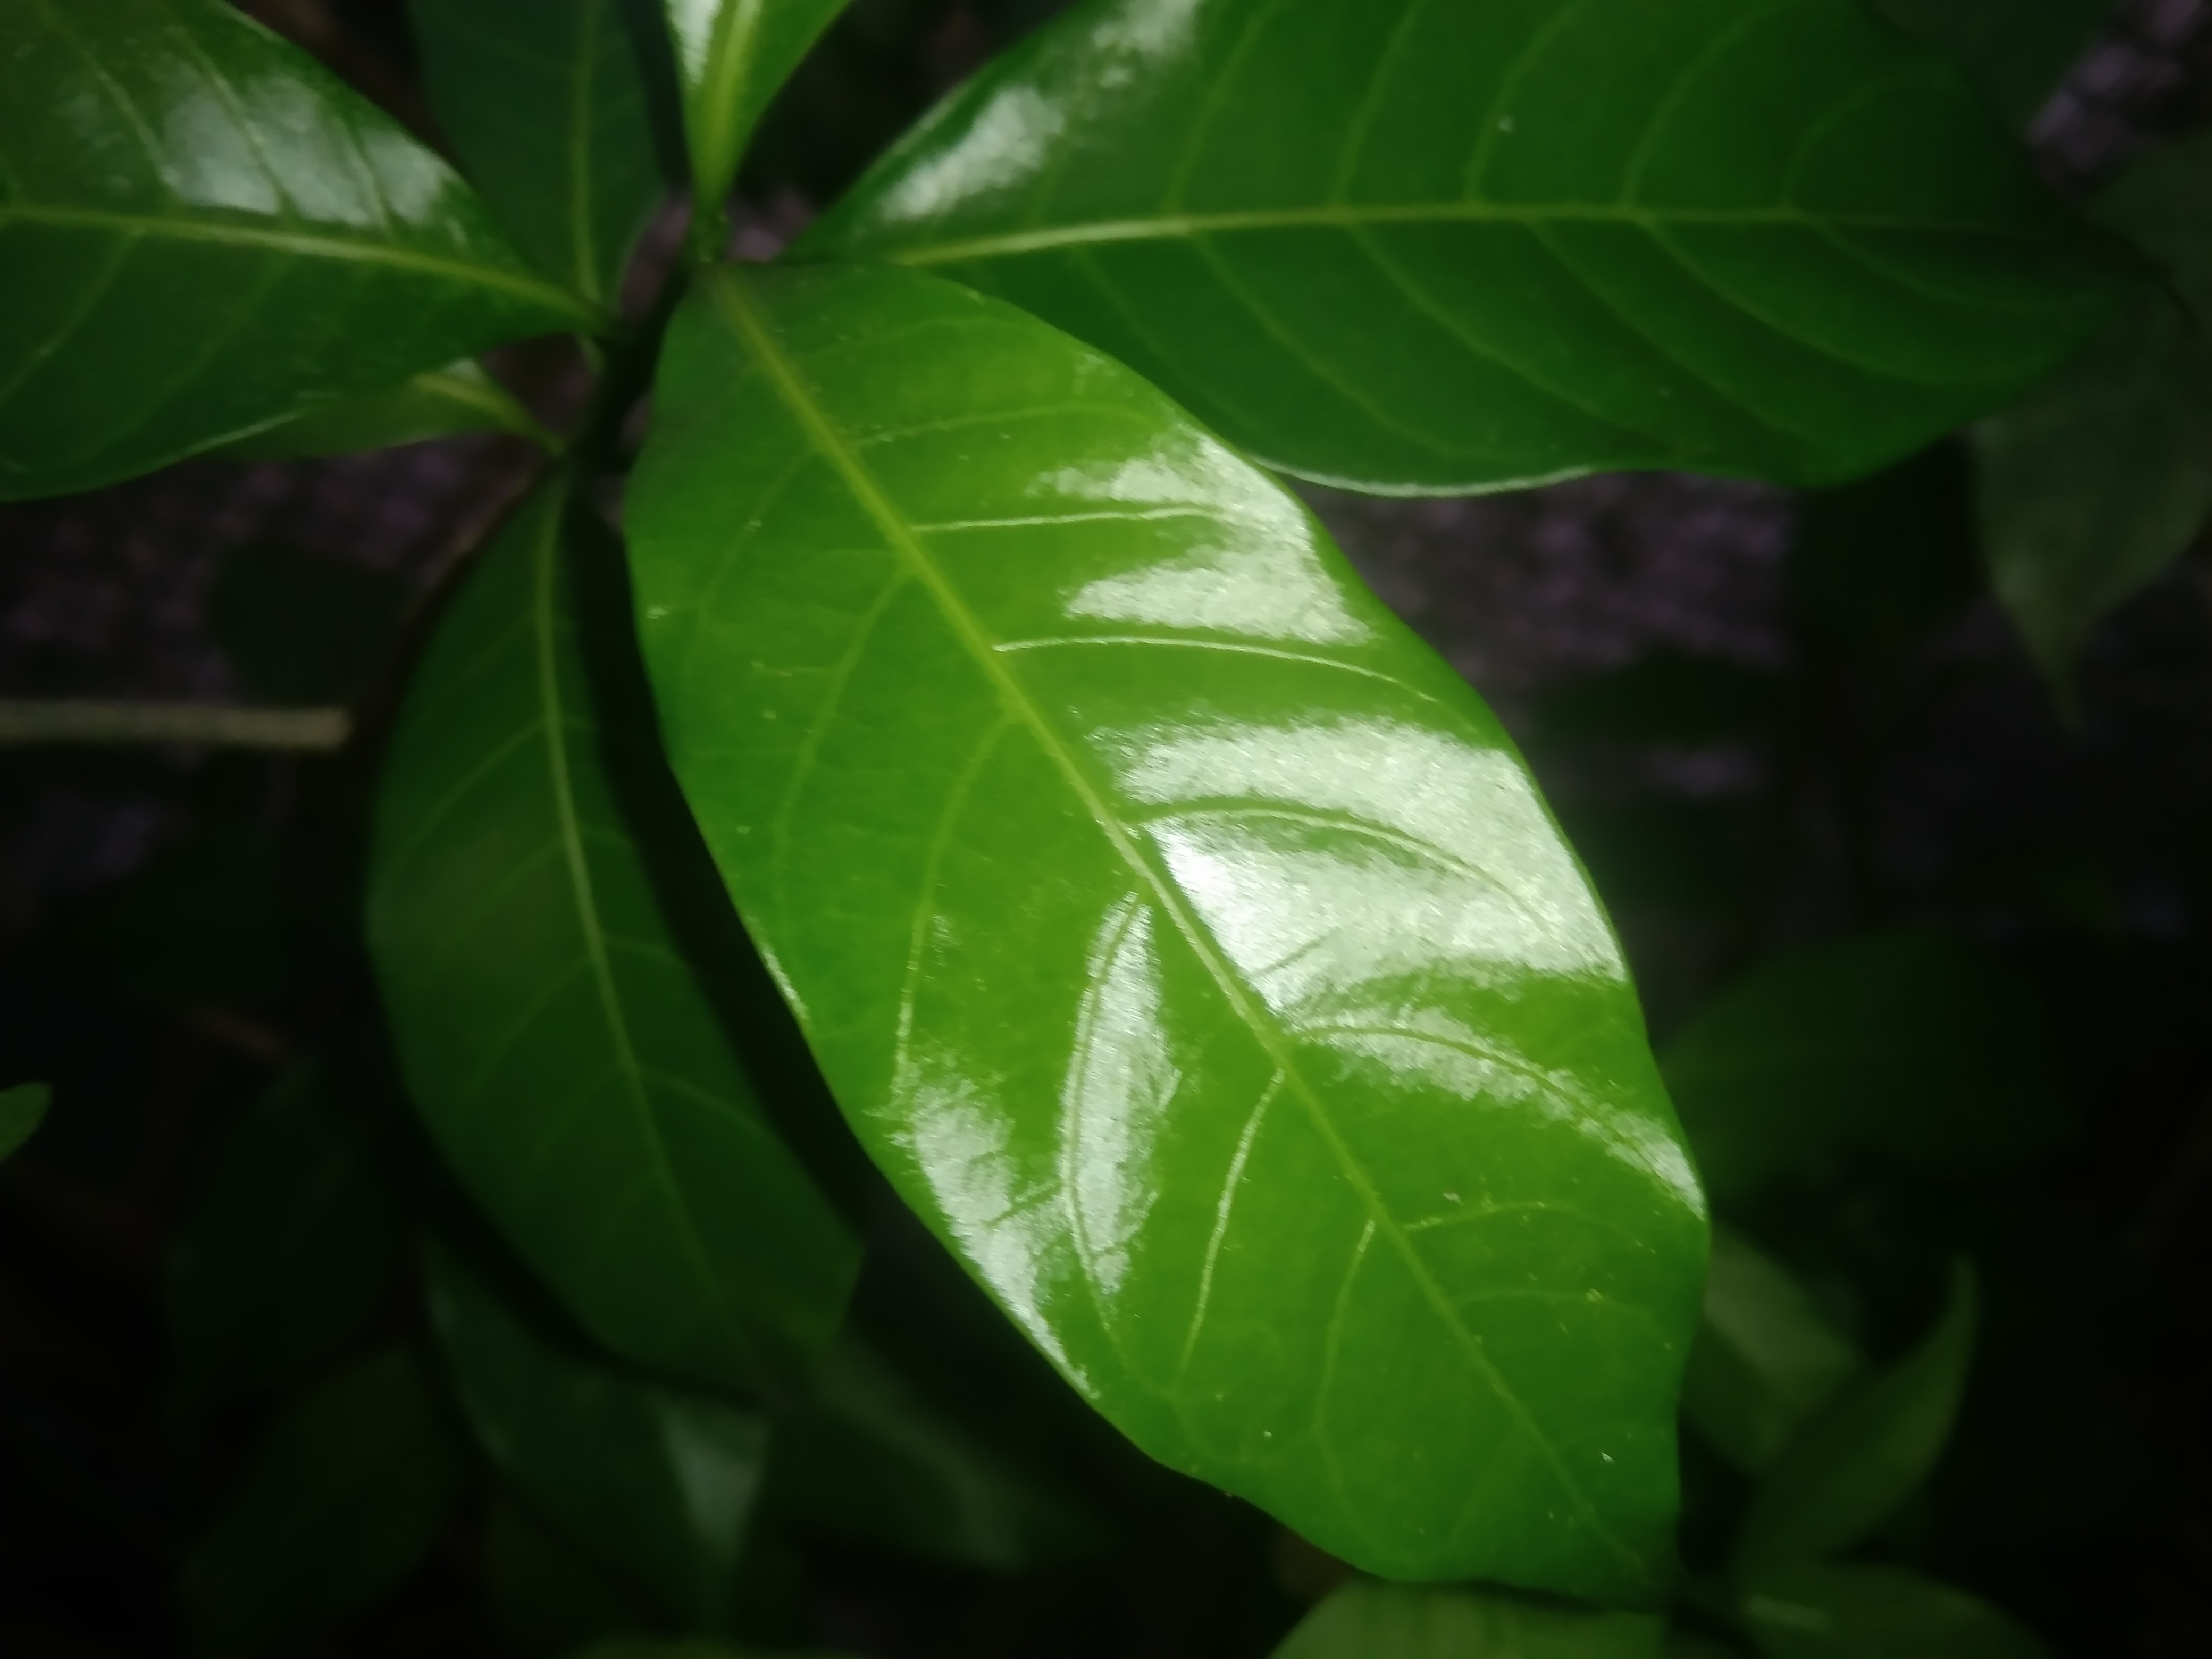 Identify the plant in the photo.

togor
